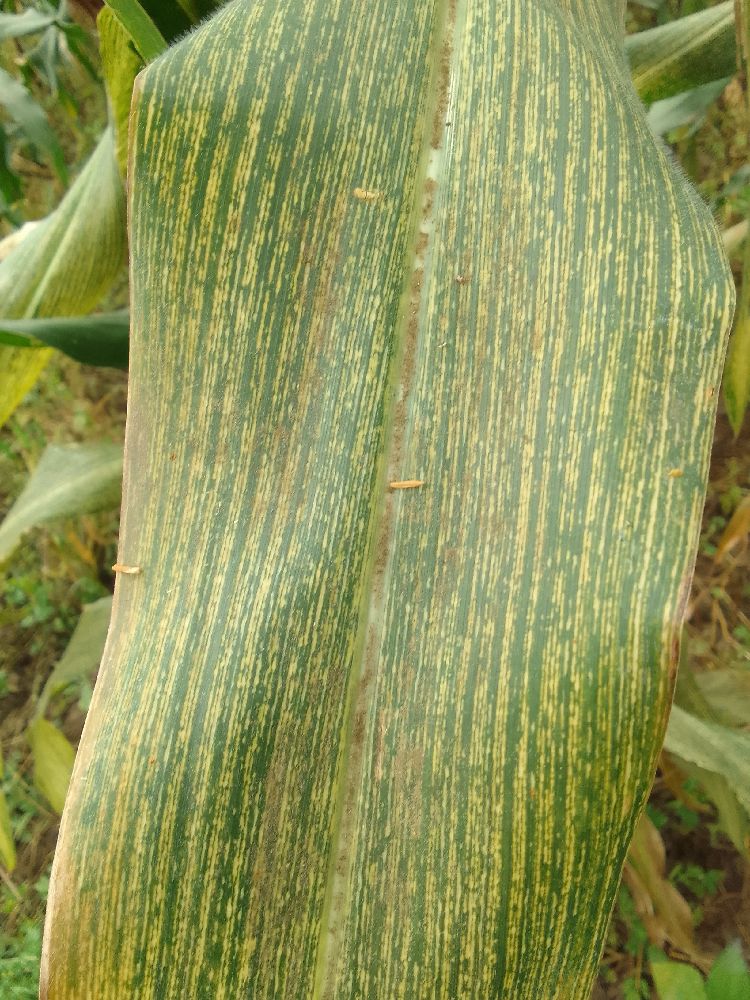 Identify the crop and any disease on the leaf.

maize, maize streak virus
